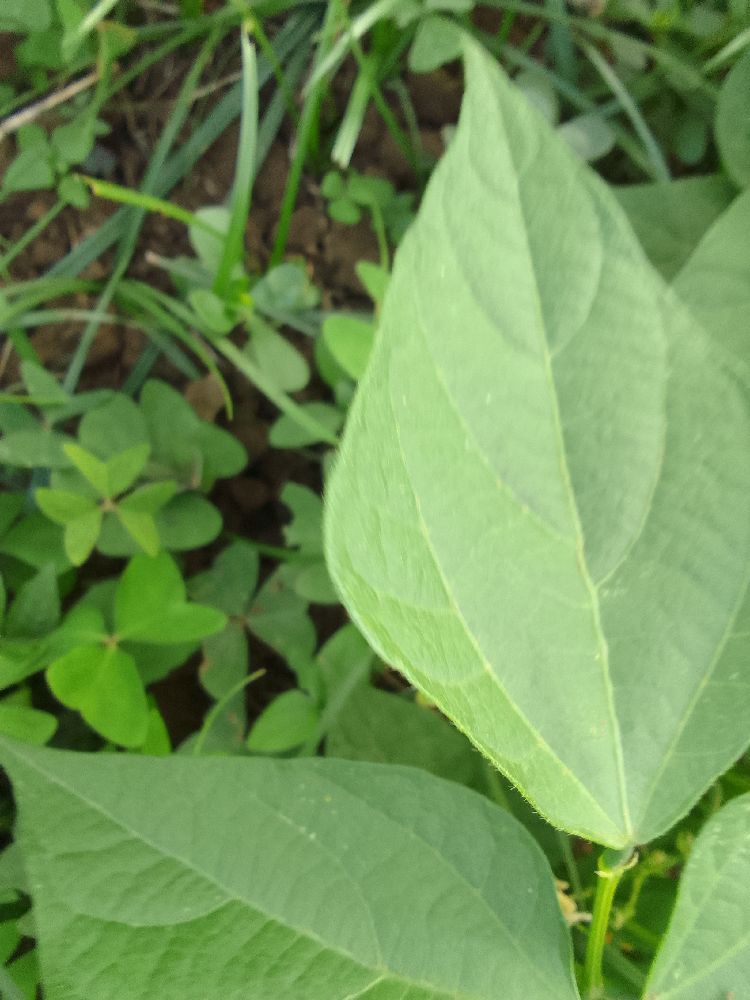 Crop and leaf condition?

common bean, healthy
